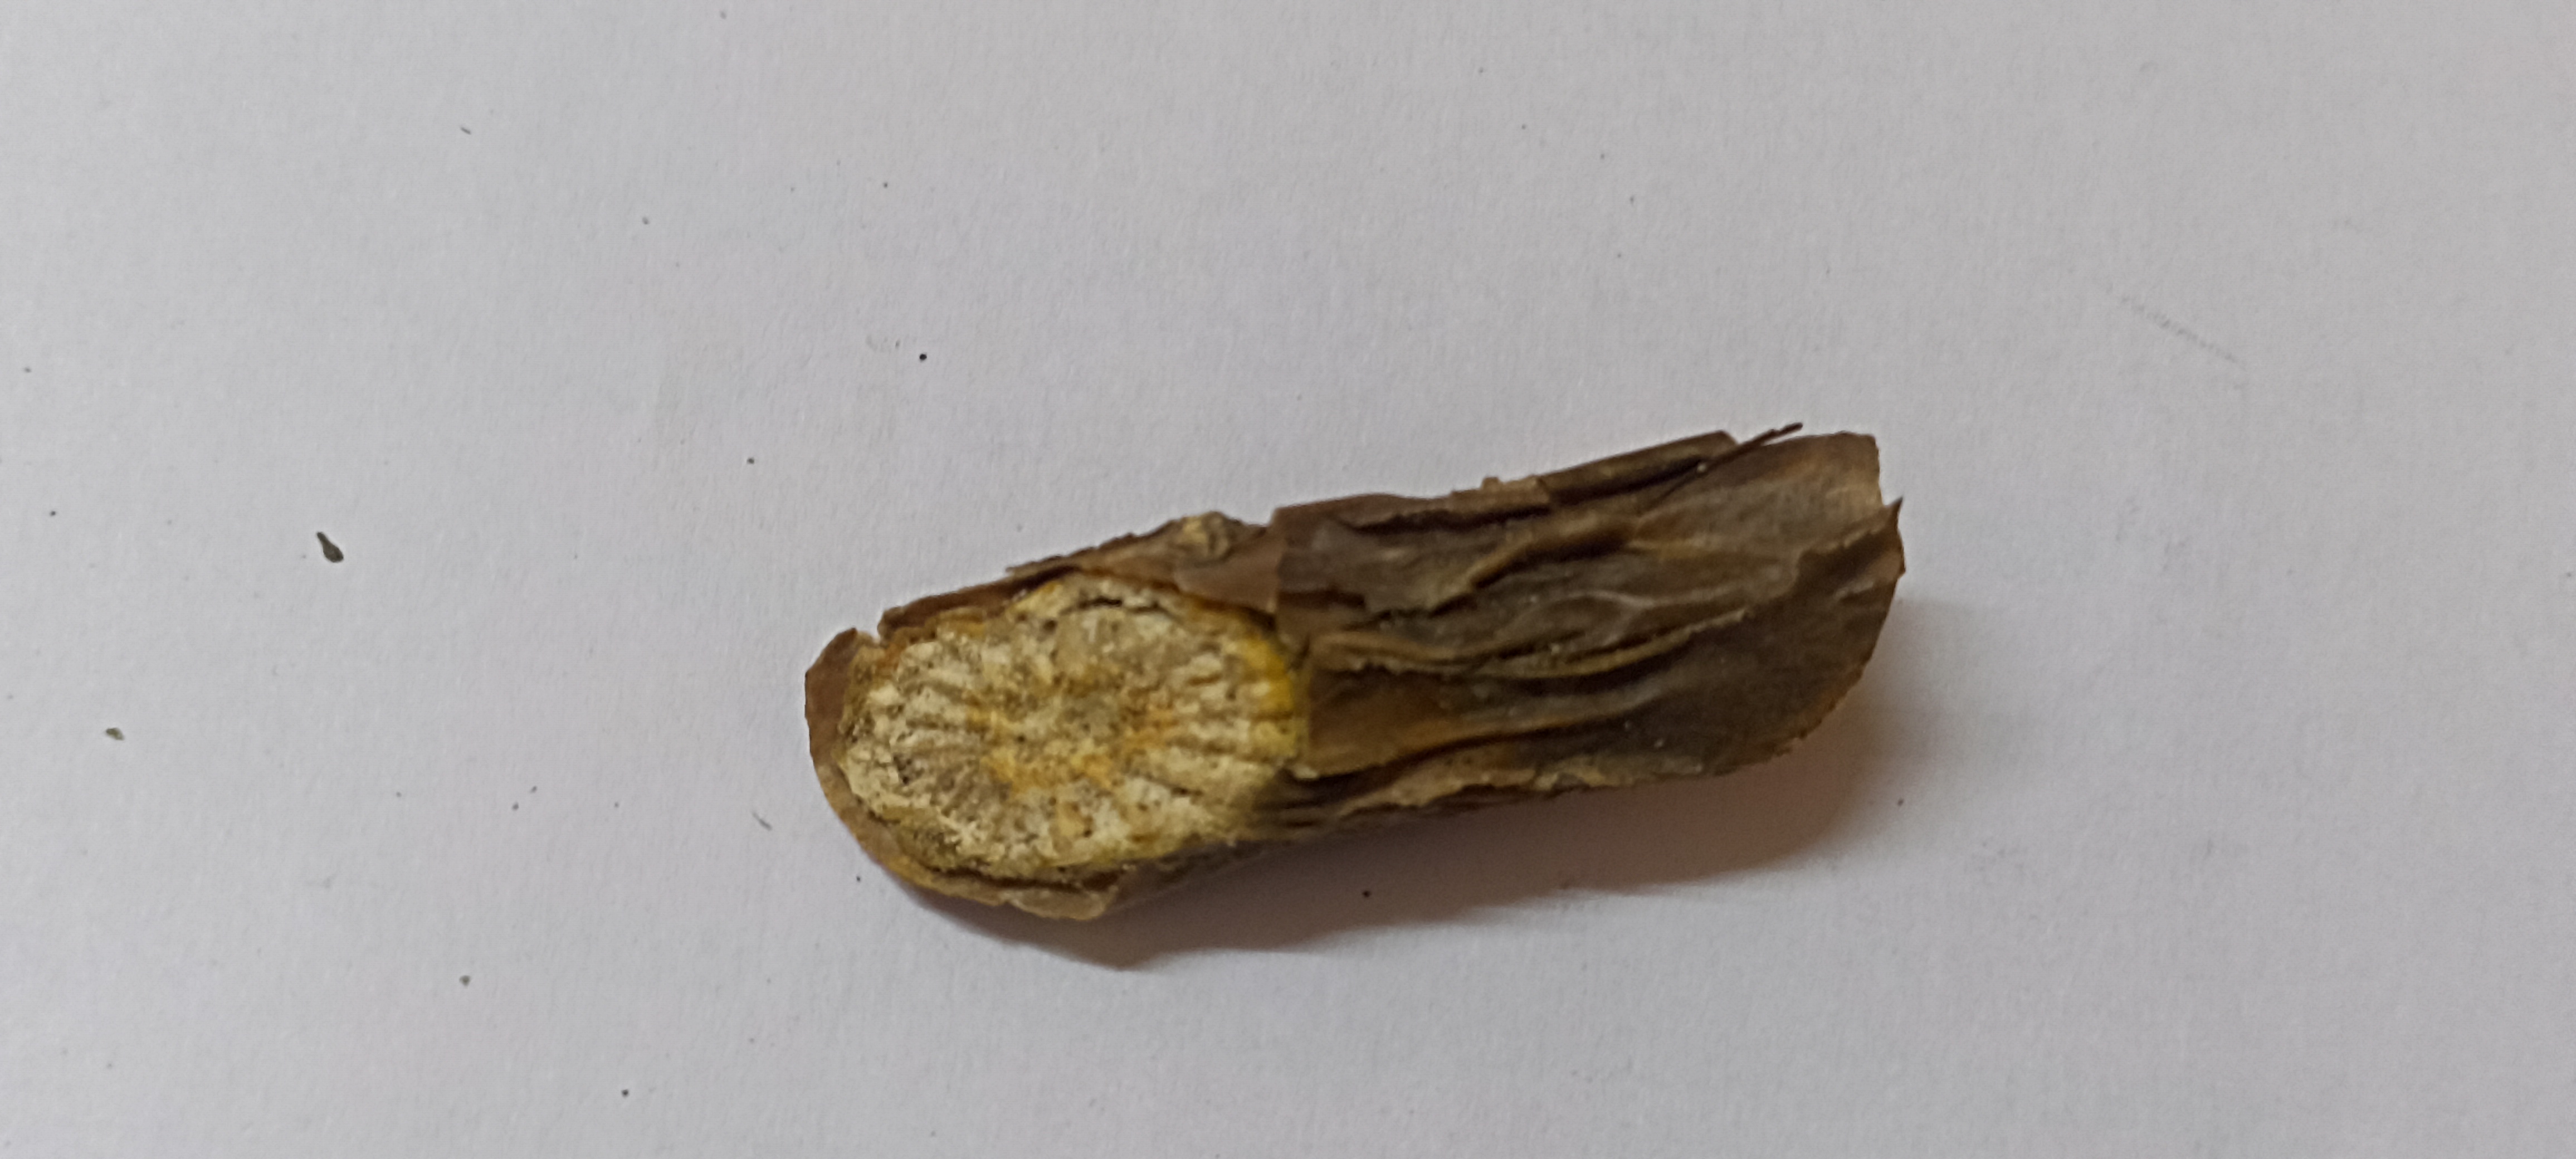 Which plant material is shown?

gulvel
